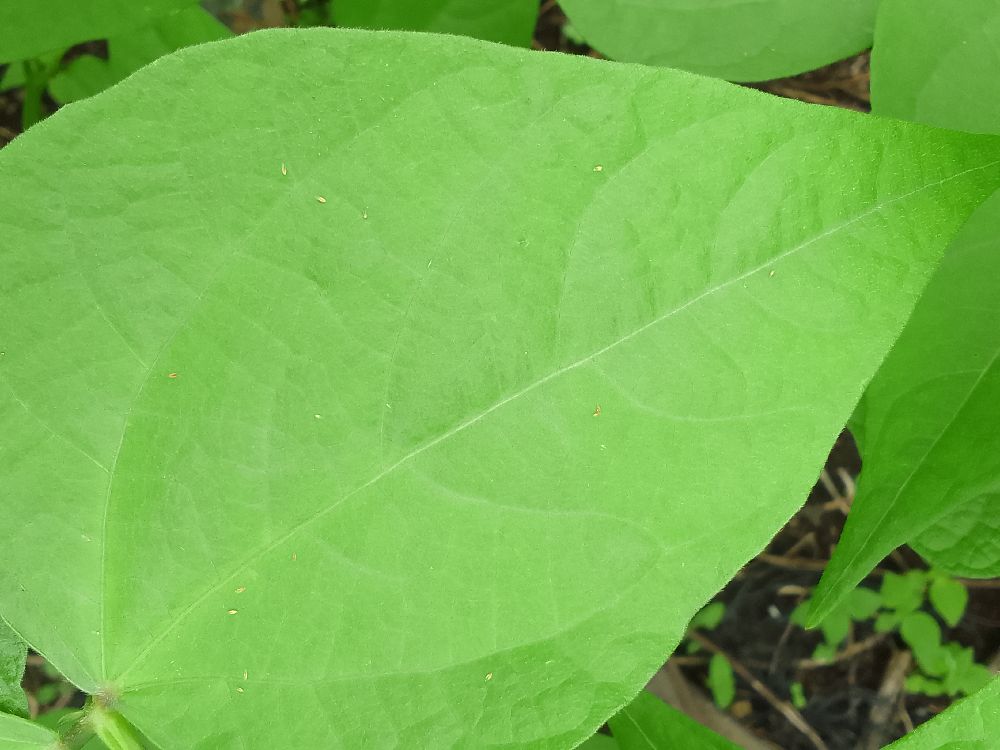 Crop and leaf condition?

common bean, healthy
